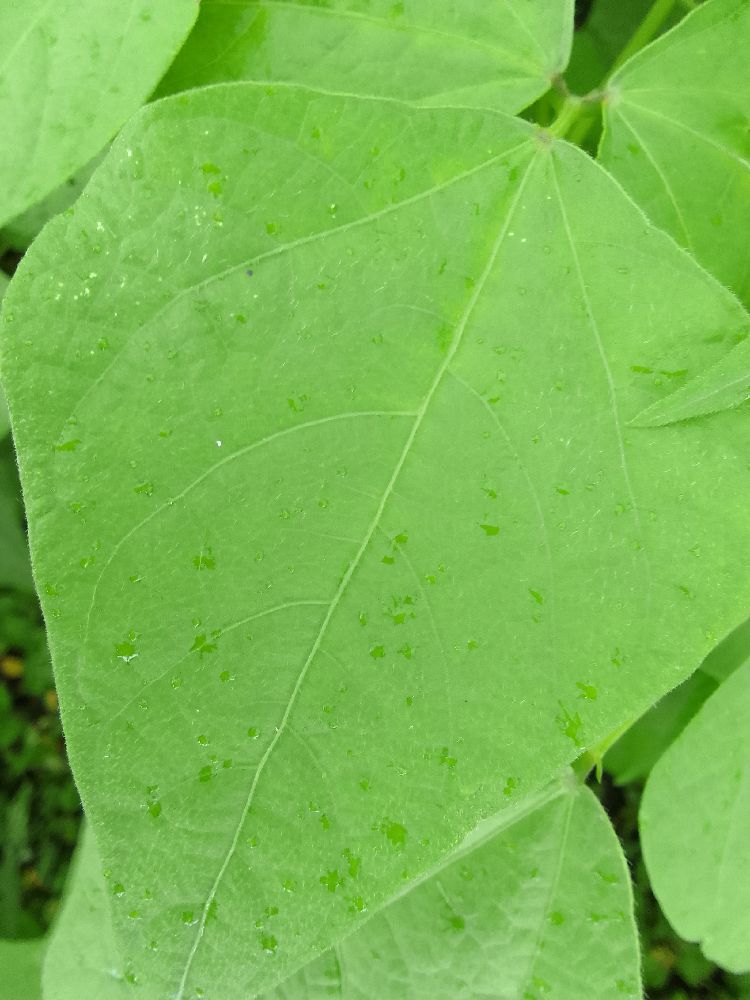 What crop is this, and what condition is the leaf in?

common bean, healthy
